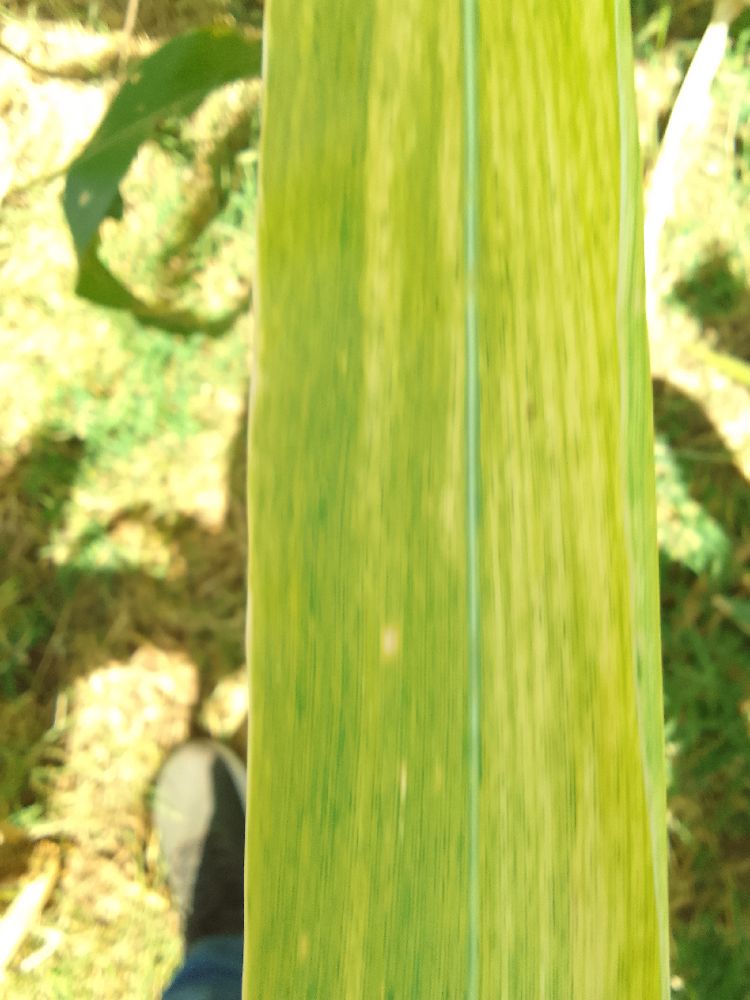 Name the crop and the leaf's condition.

maize, maize lethal necrosis
